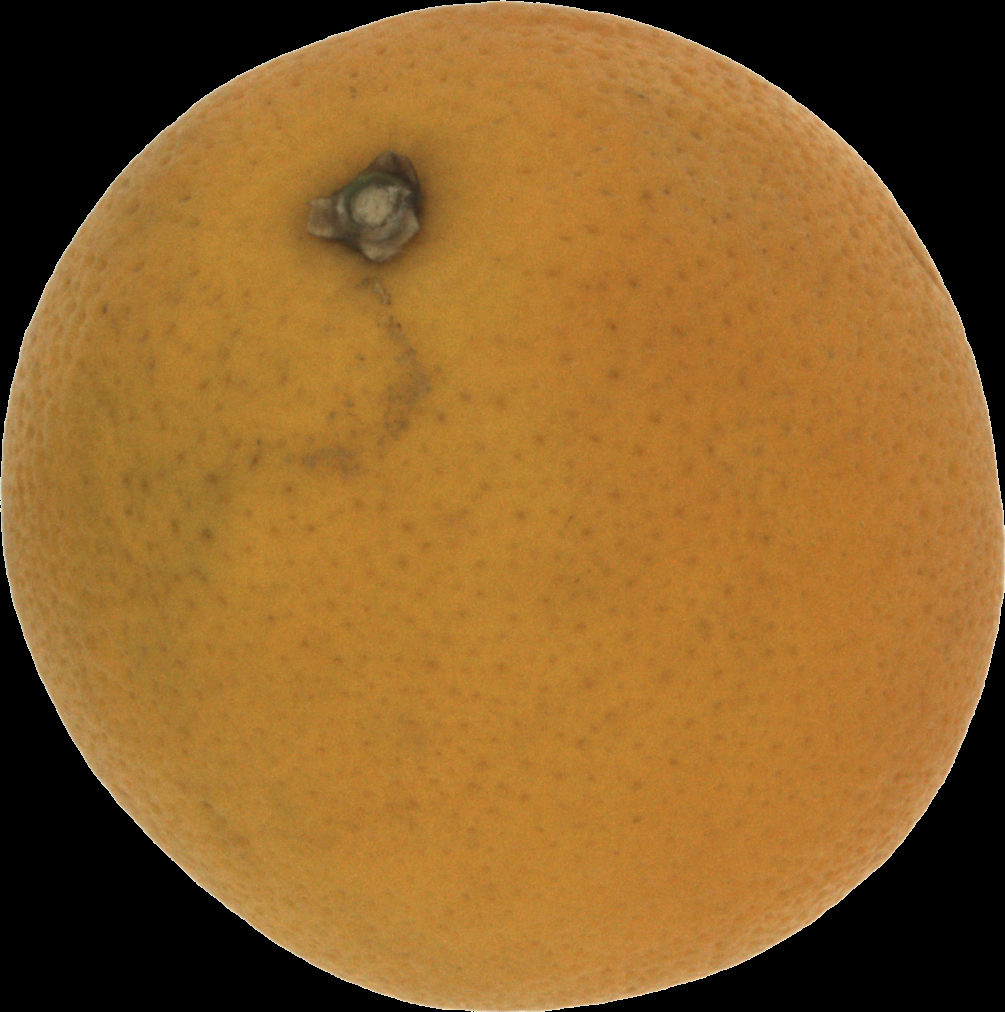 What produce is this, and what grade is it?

orange, bad
